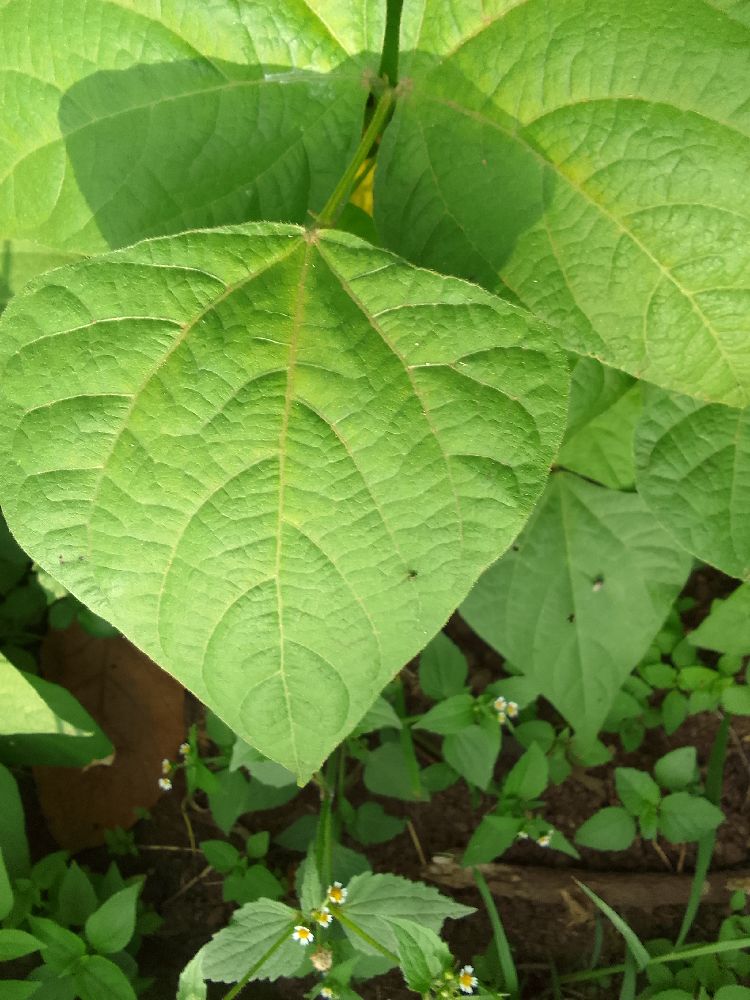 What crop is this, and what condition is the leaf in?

common bean, healthy
